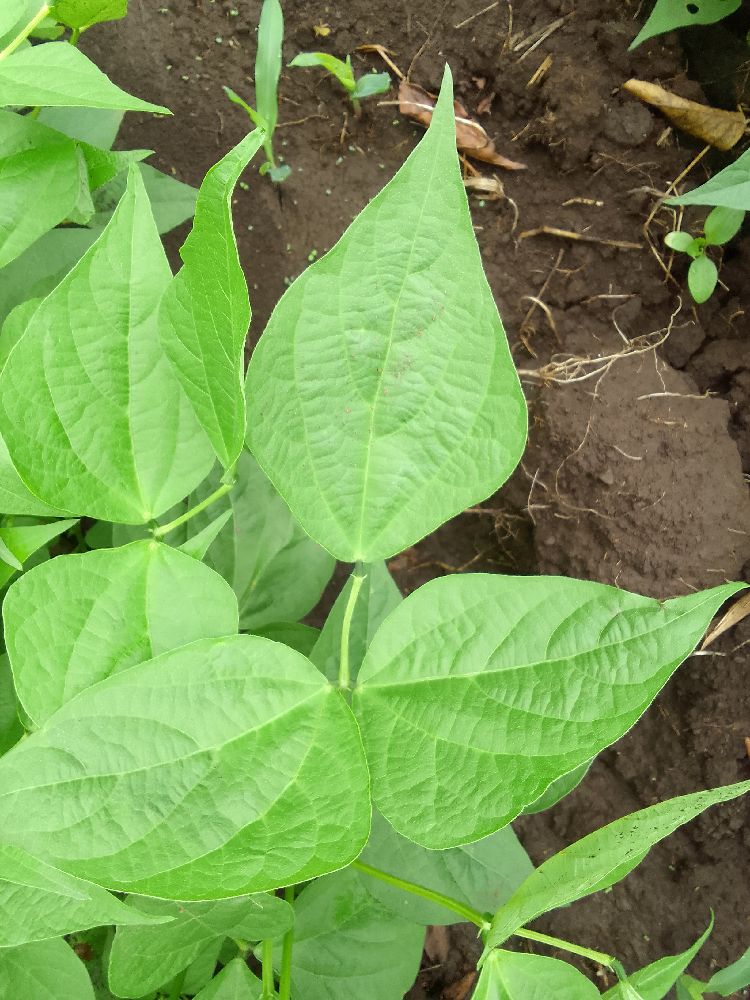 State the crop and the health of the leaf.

common bean, healthy
